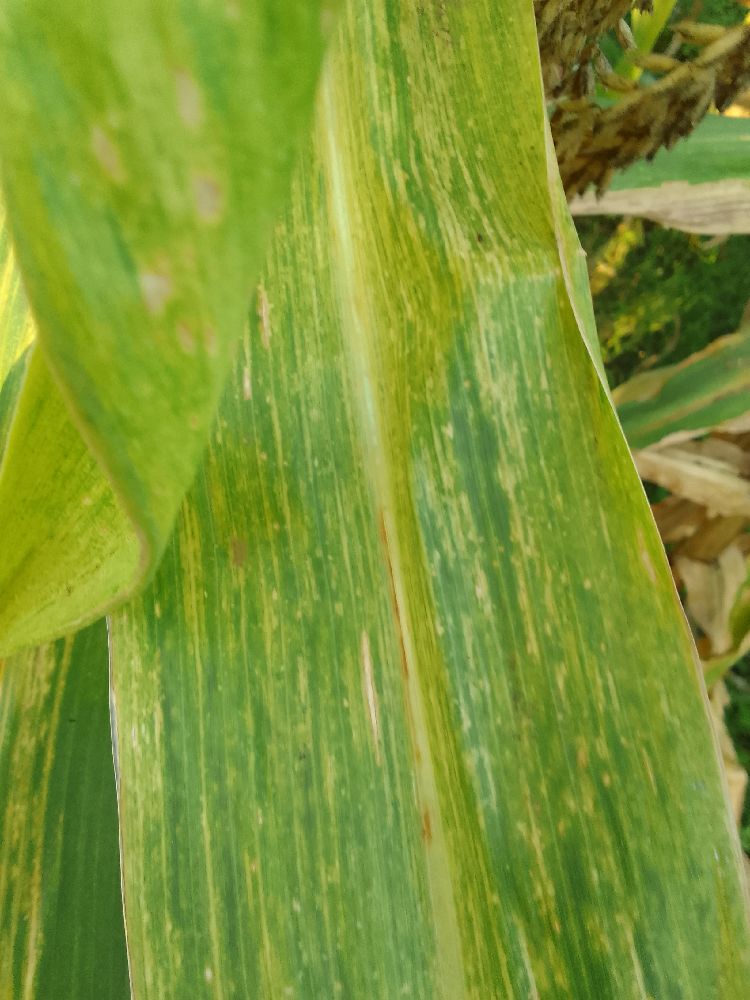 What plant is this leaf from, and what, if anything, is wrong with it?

maize, maize lethal necrosis
